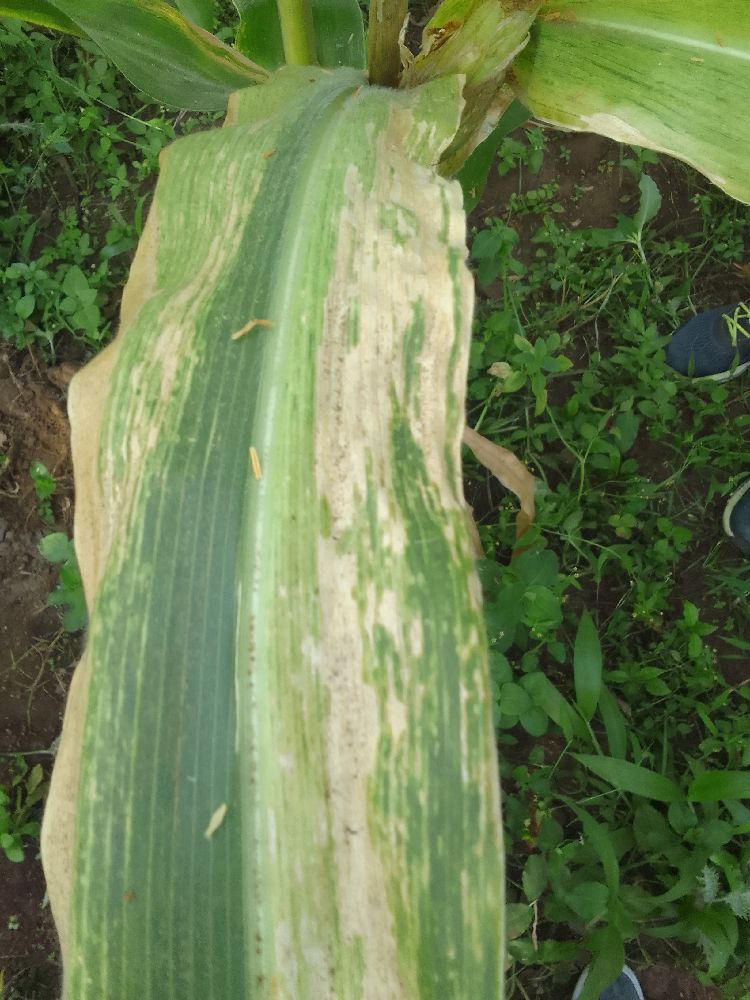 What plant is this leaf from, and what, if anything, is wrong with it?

maize, maize lethal necrosis
